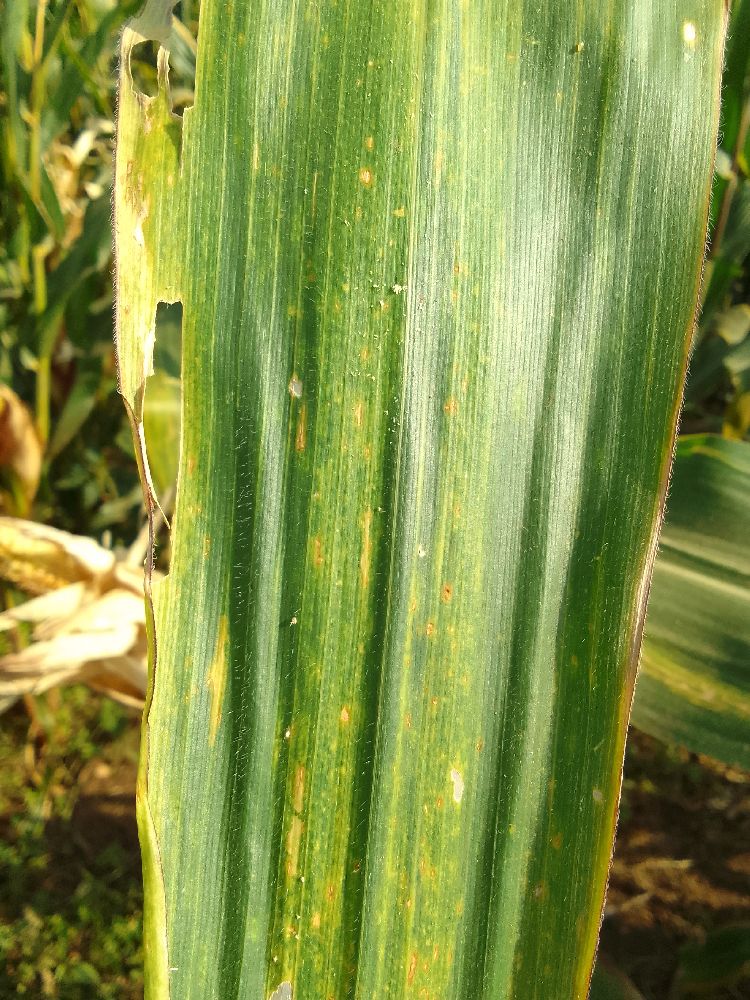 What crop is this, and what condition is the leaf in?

maize, maize lethal necrosis
